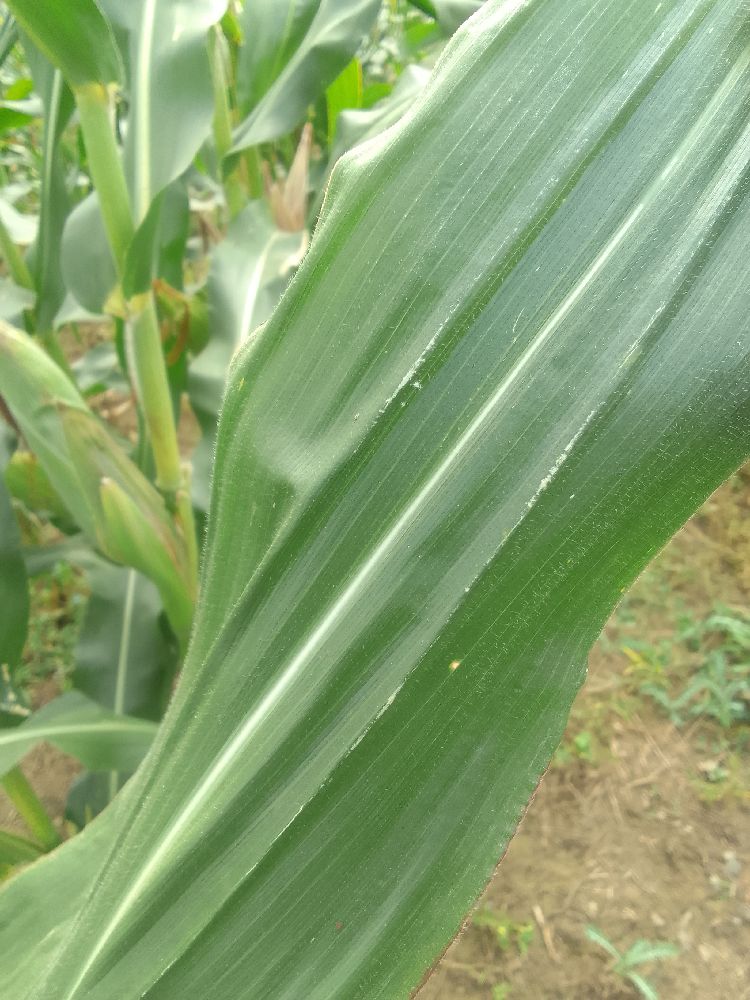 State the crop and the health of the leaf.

maize, healthy
